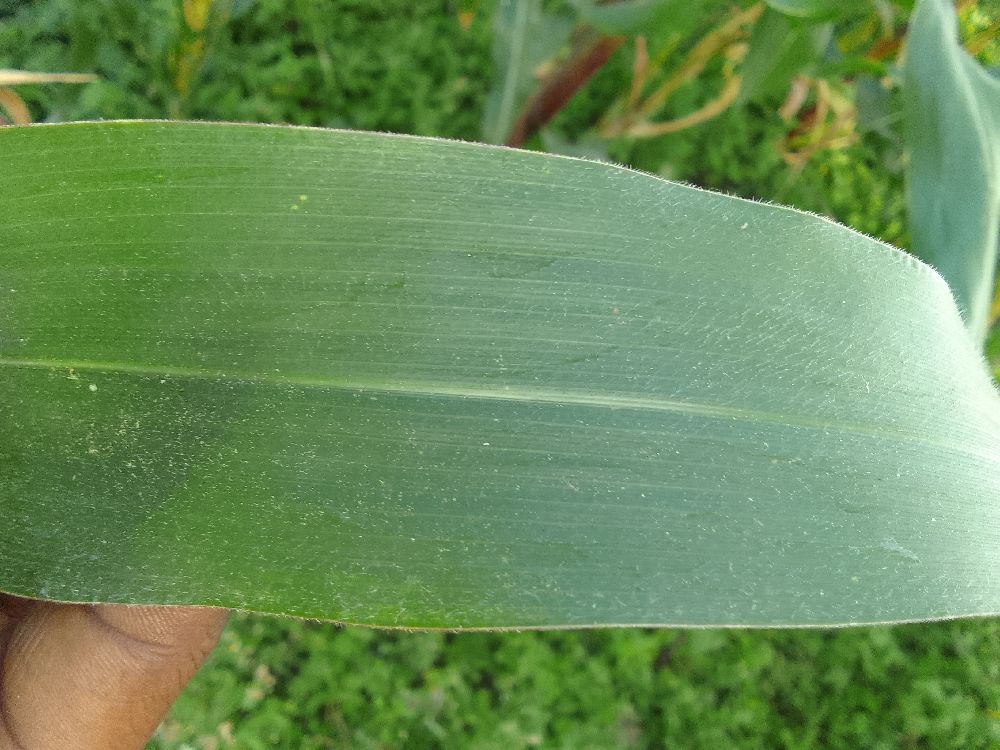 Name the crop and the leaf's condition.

maize, healthy
